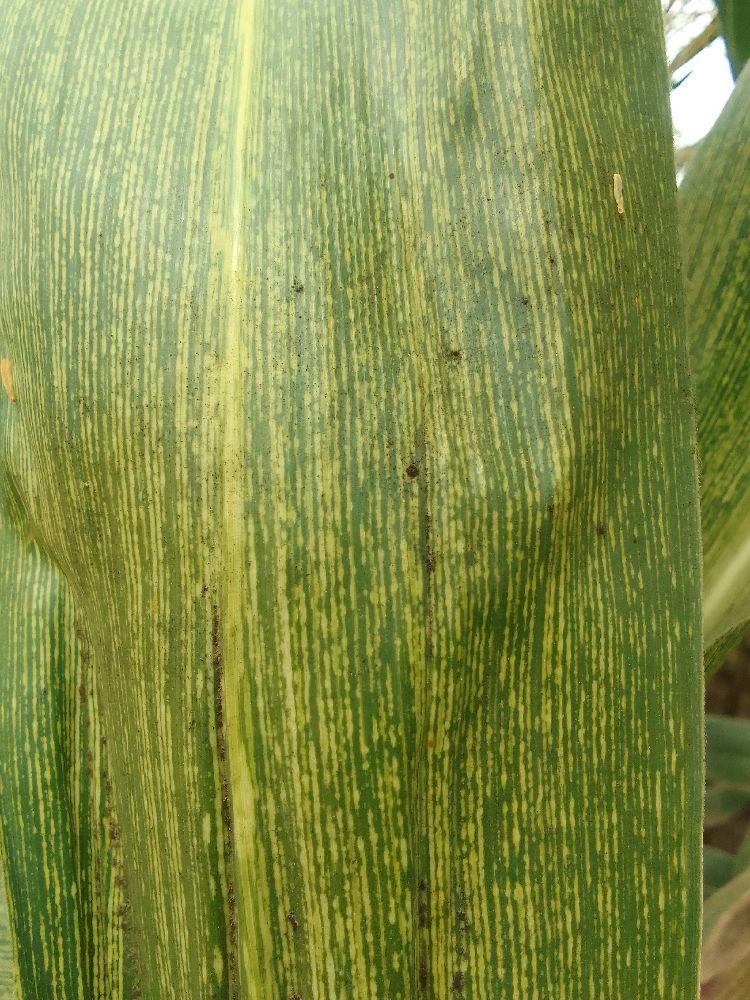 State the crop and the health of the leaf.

maize, maize streak virus
